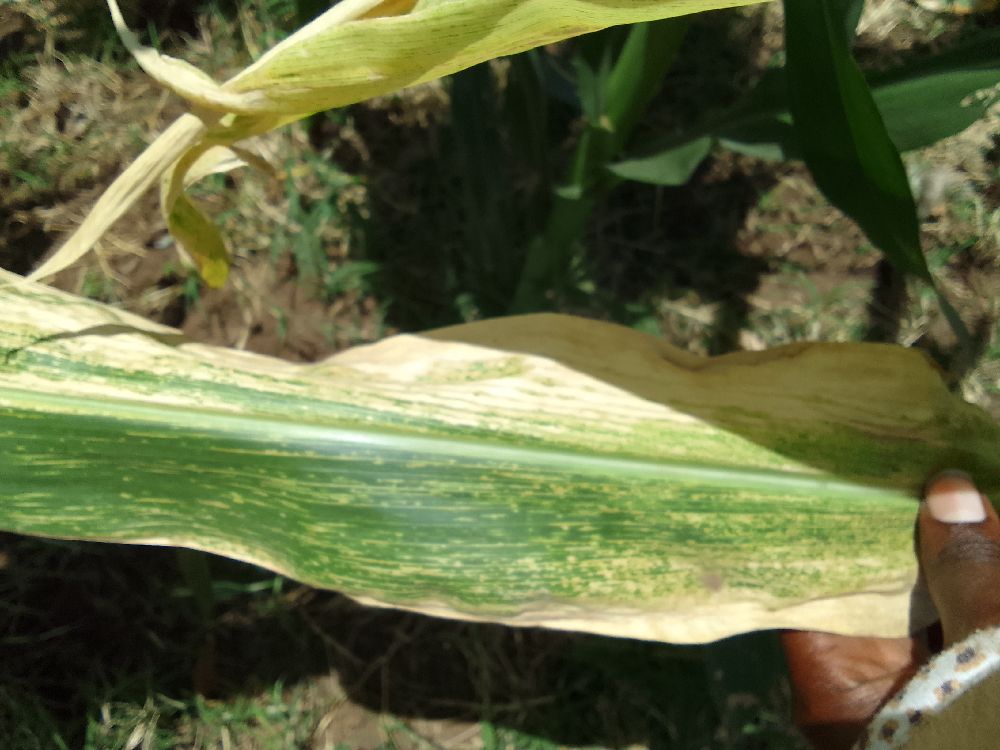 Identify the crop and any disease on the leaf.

maize, maize lethal necrosis
